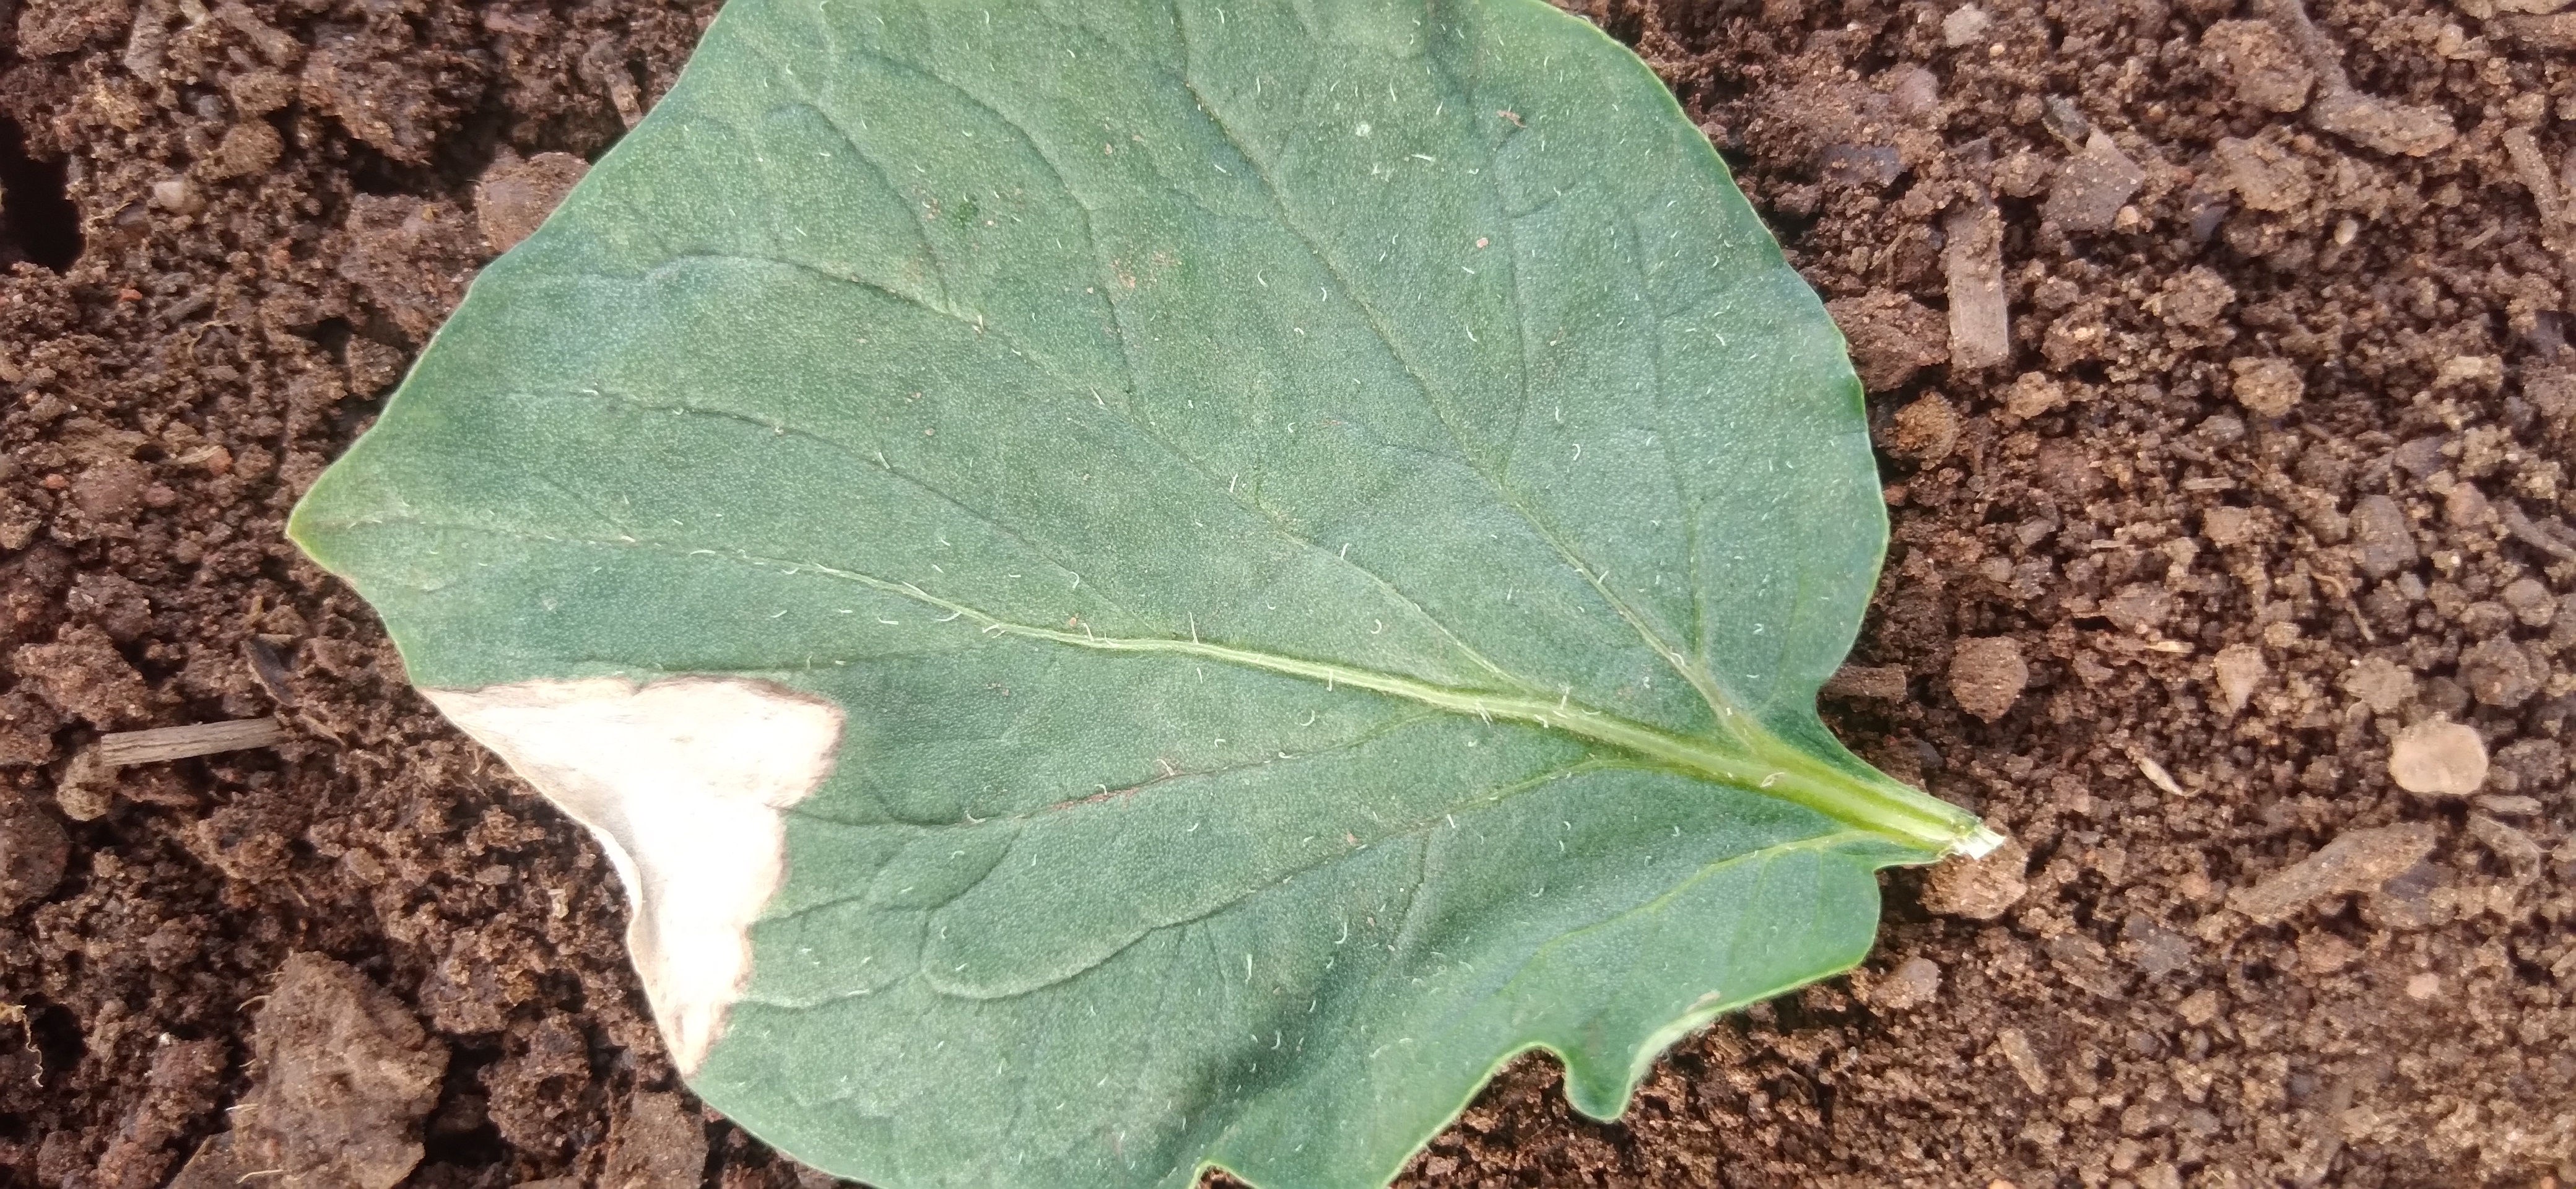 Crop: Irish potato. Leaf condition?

early blight
